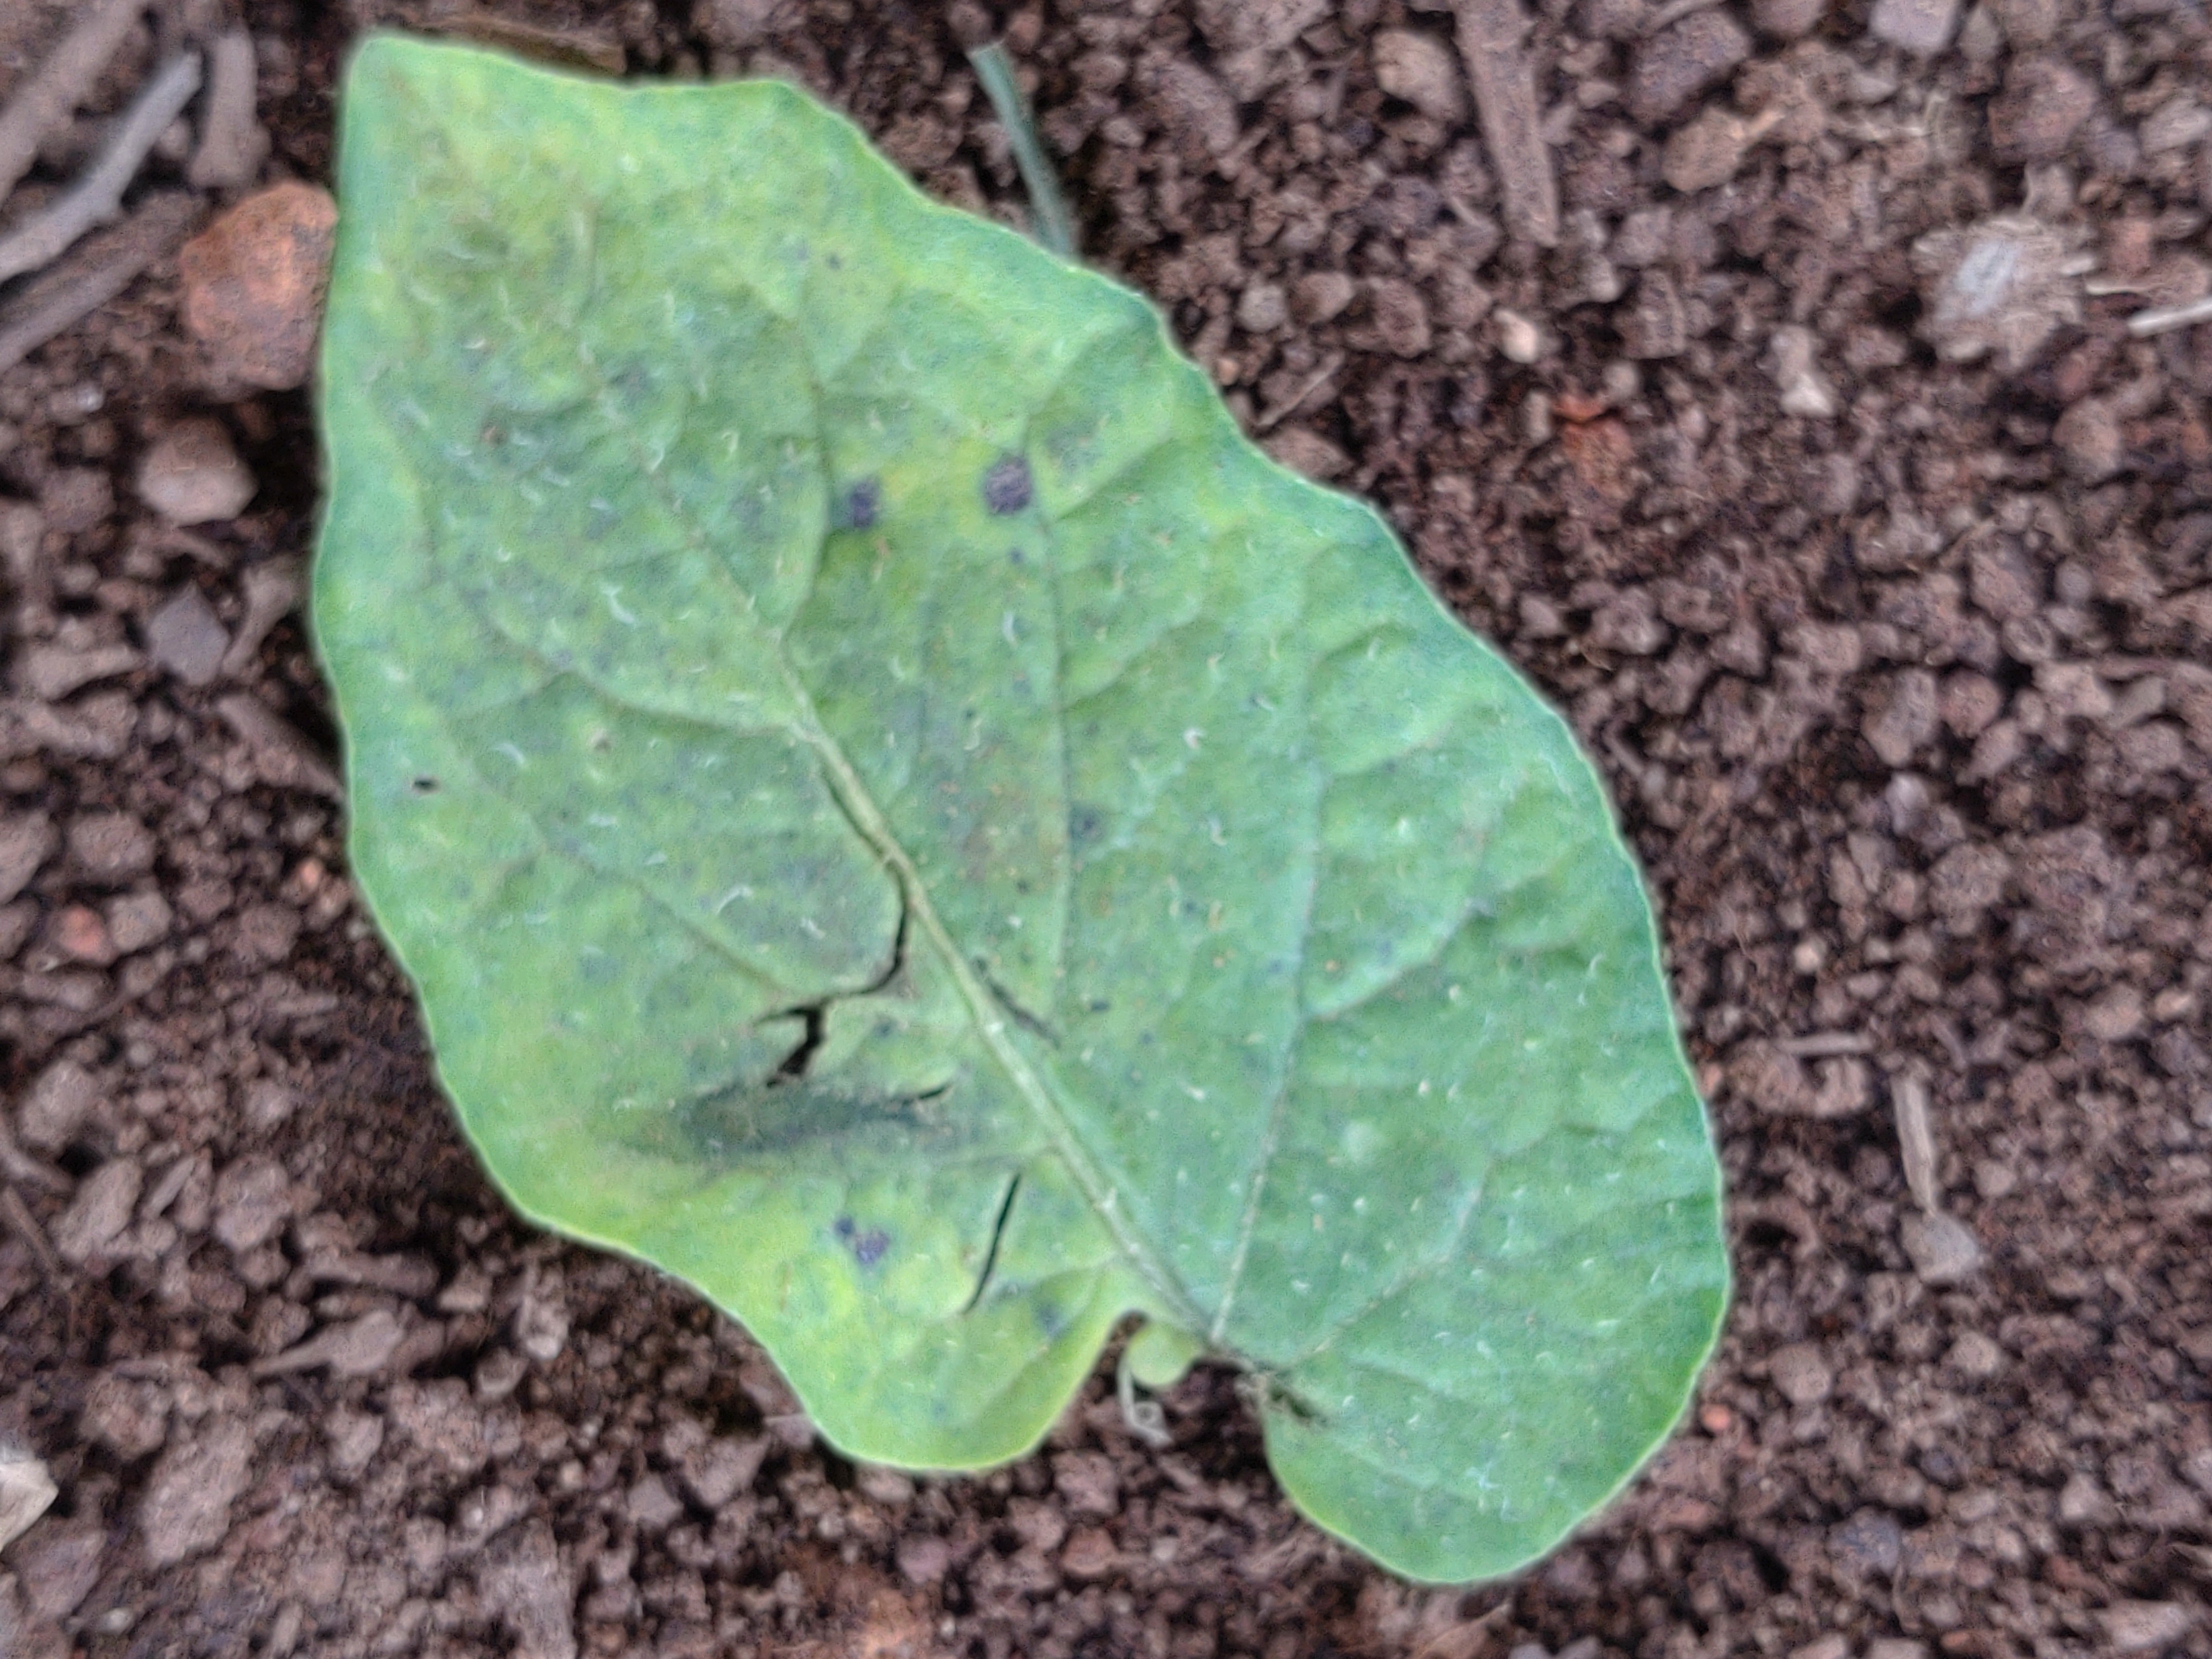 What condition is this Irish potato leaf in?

late blight
